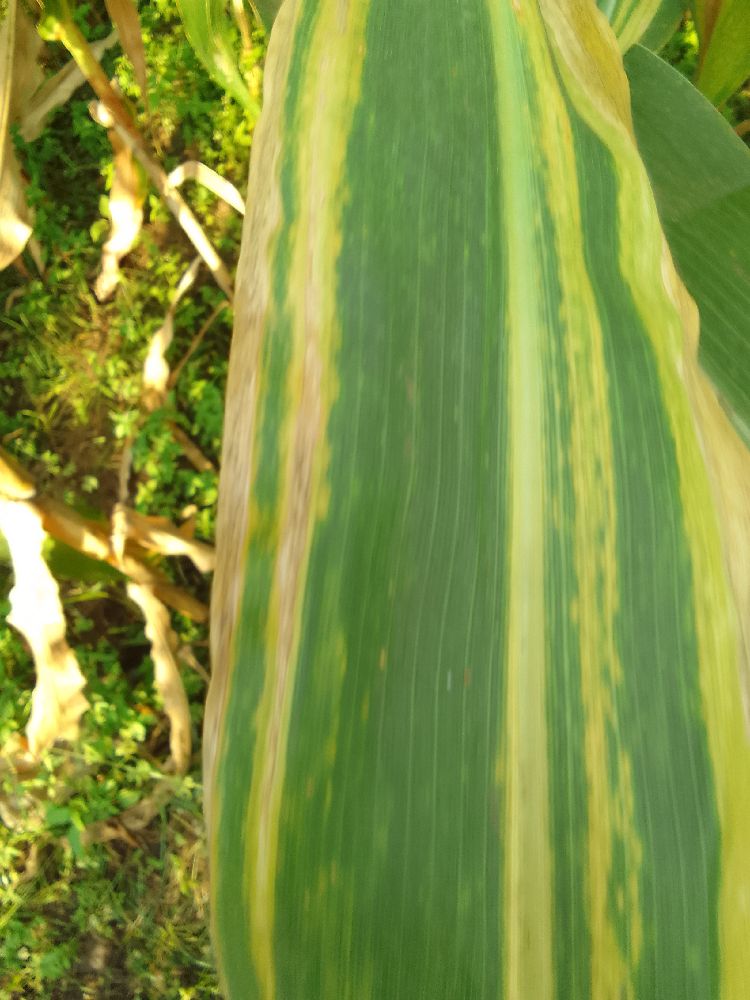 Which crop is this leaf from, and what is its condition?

maize, maize lethal necrosis
